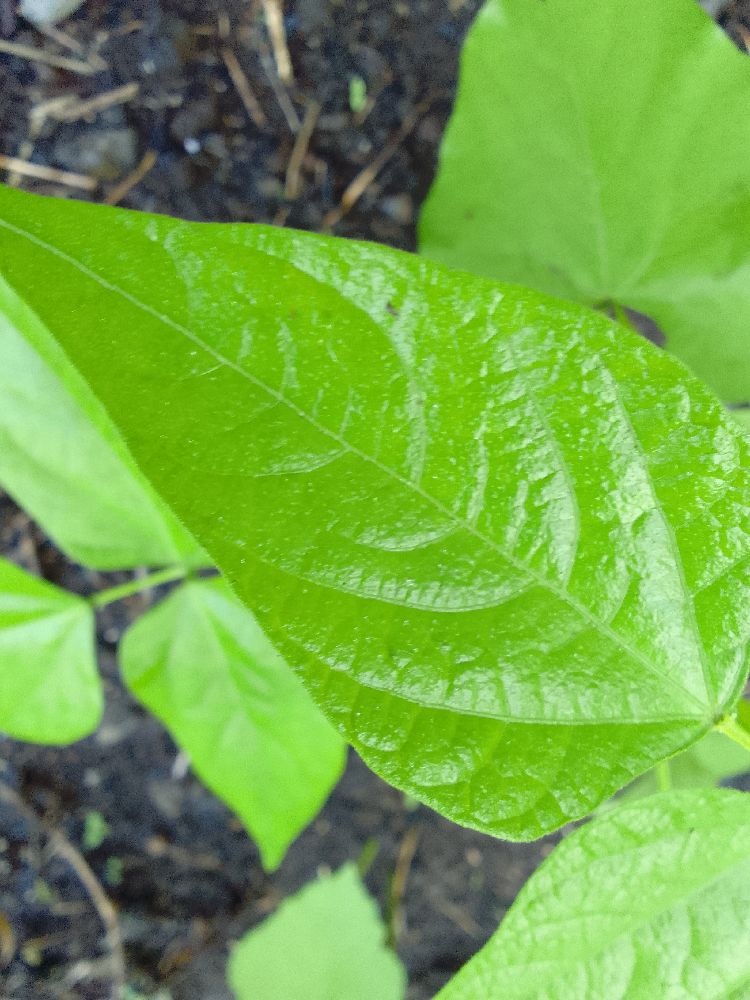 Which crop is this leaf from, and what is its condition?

common bean, healthy
